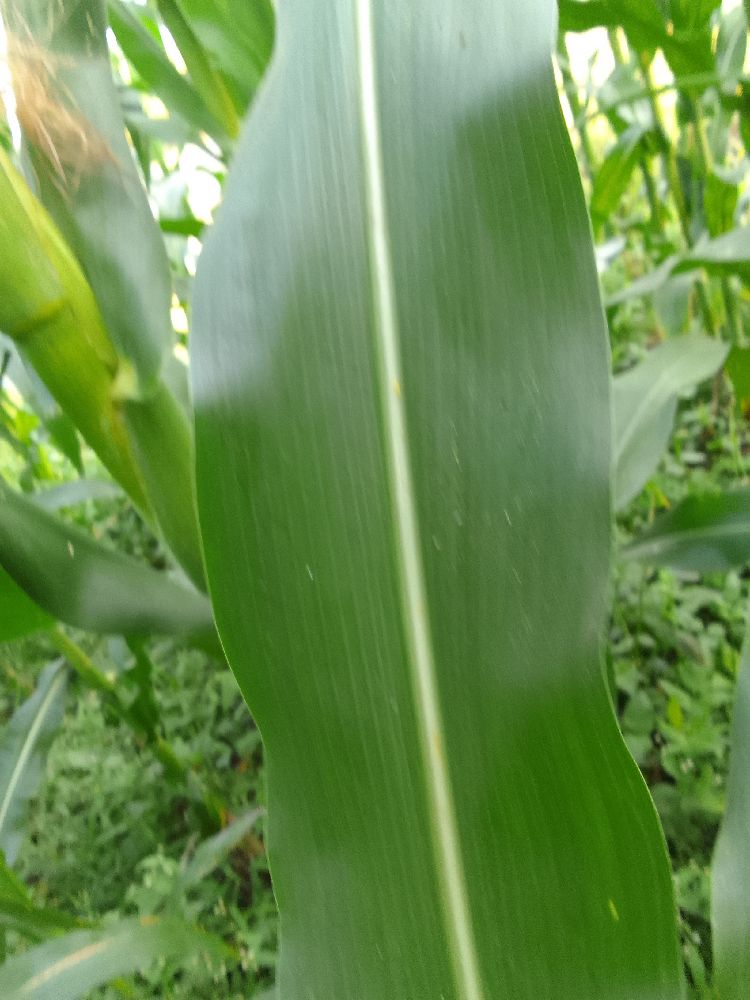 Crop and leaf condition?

maize, healthy
